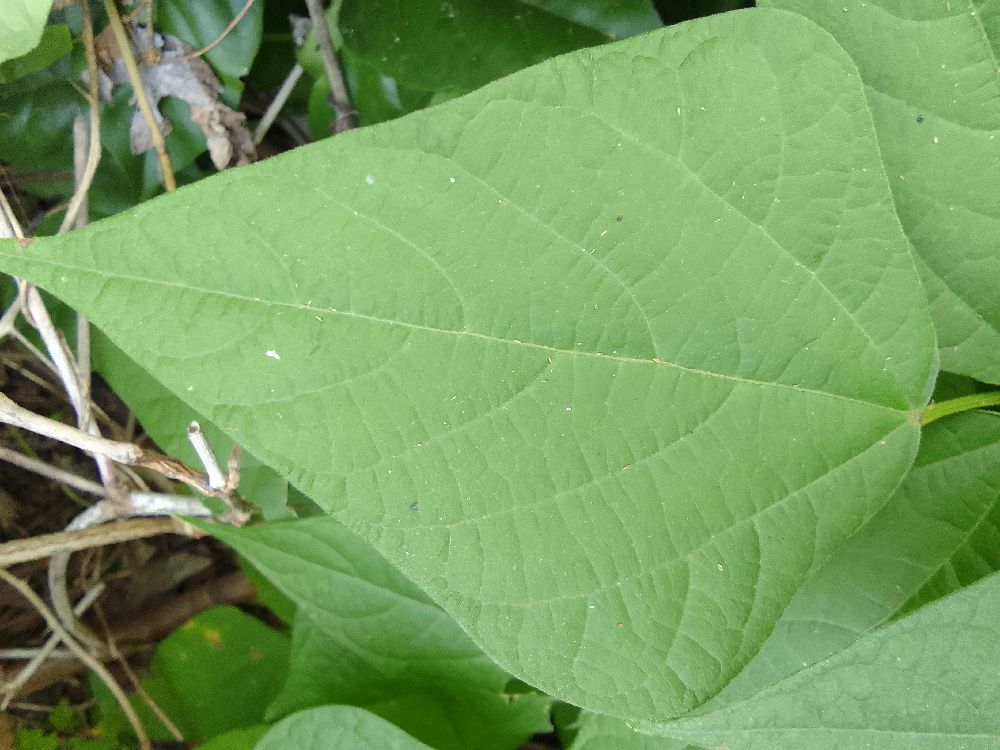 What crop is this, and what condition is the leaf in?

common bean, healthy
